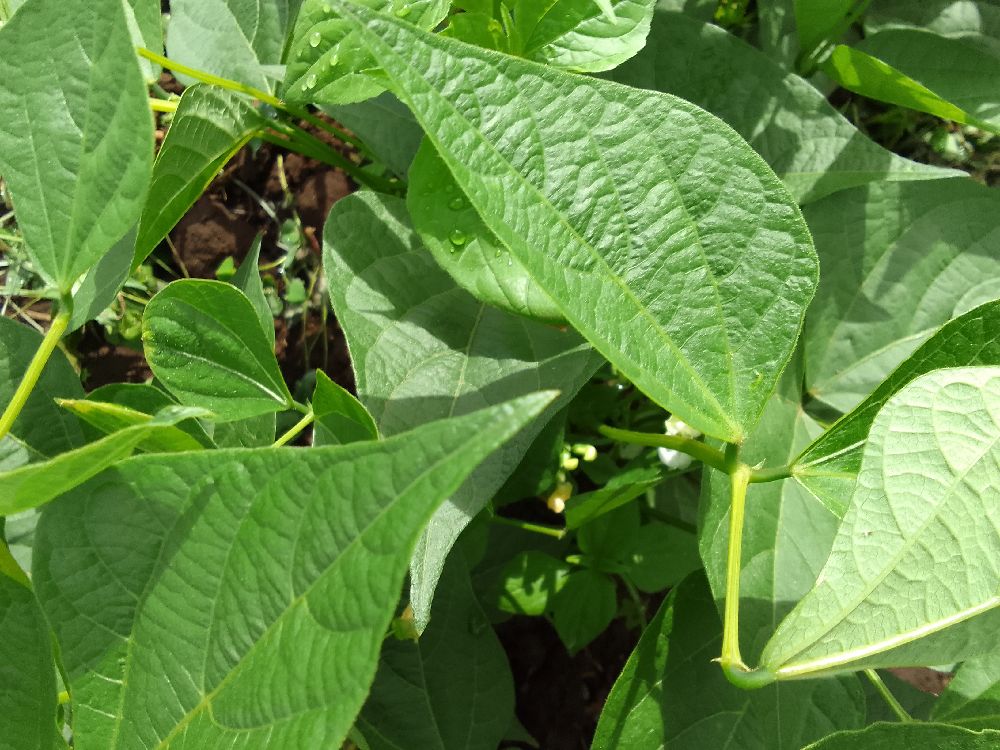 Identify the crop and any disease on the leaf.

common bean, healthy
